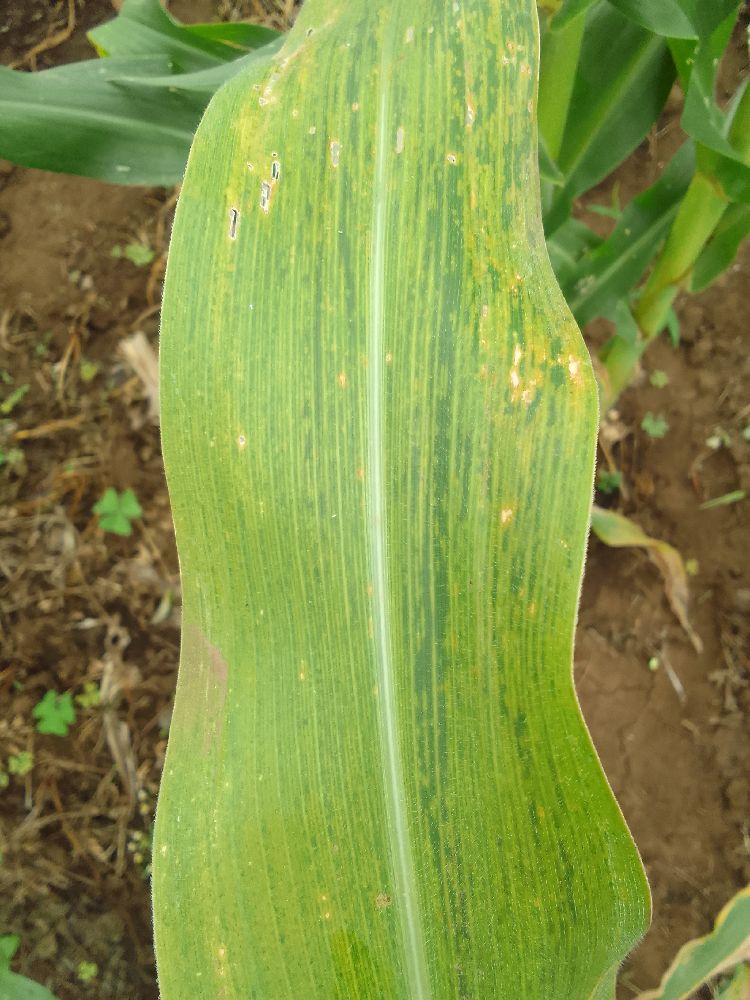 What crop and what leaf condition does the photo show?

maize, maize lethal necrosis
